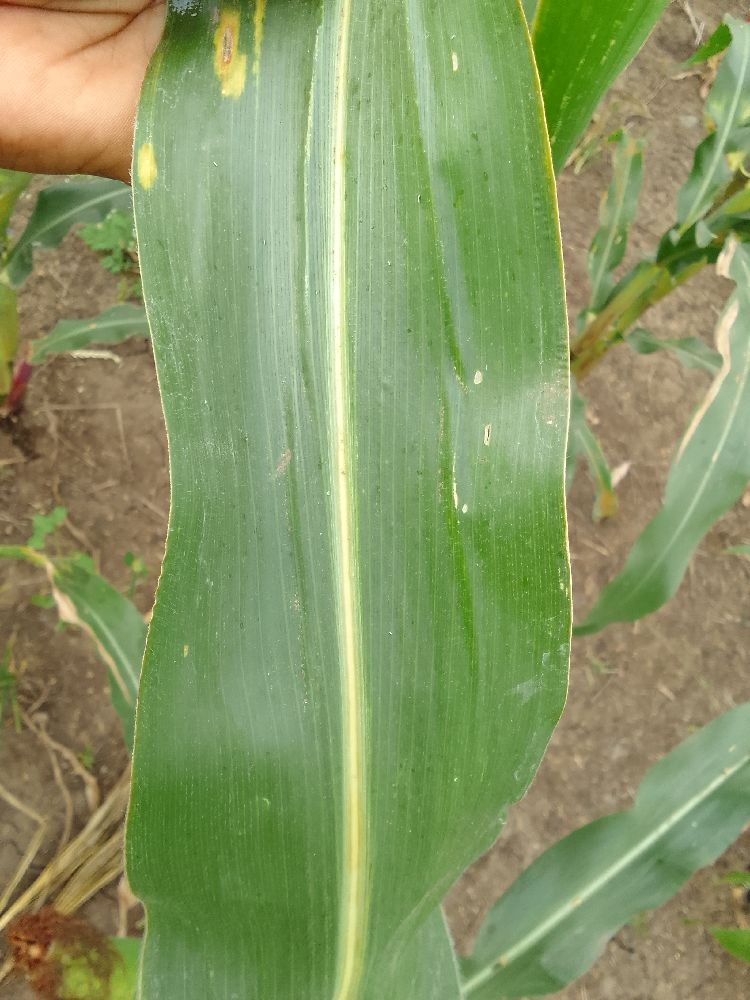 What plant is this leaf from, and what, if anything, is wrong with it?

maize, healthy
